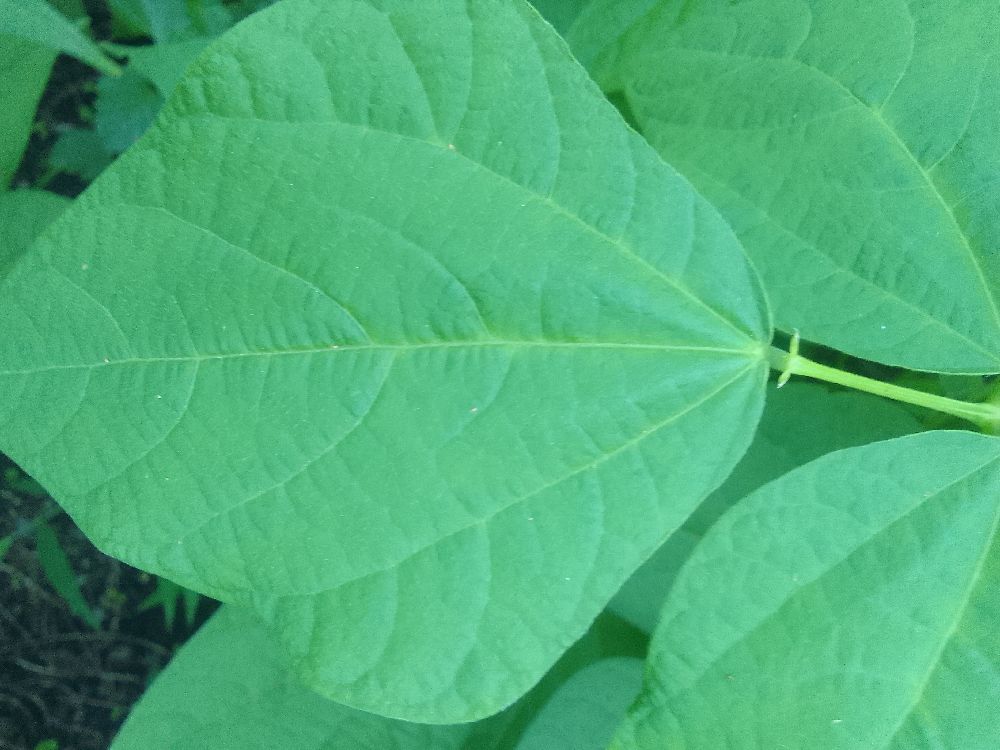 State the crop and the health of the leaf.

common bean, healthy
